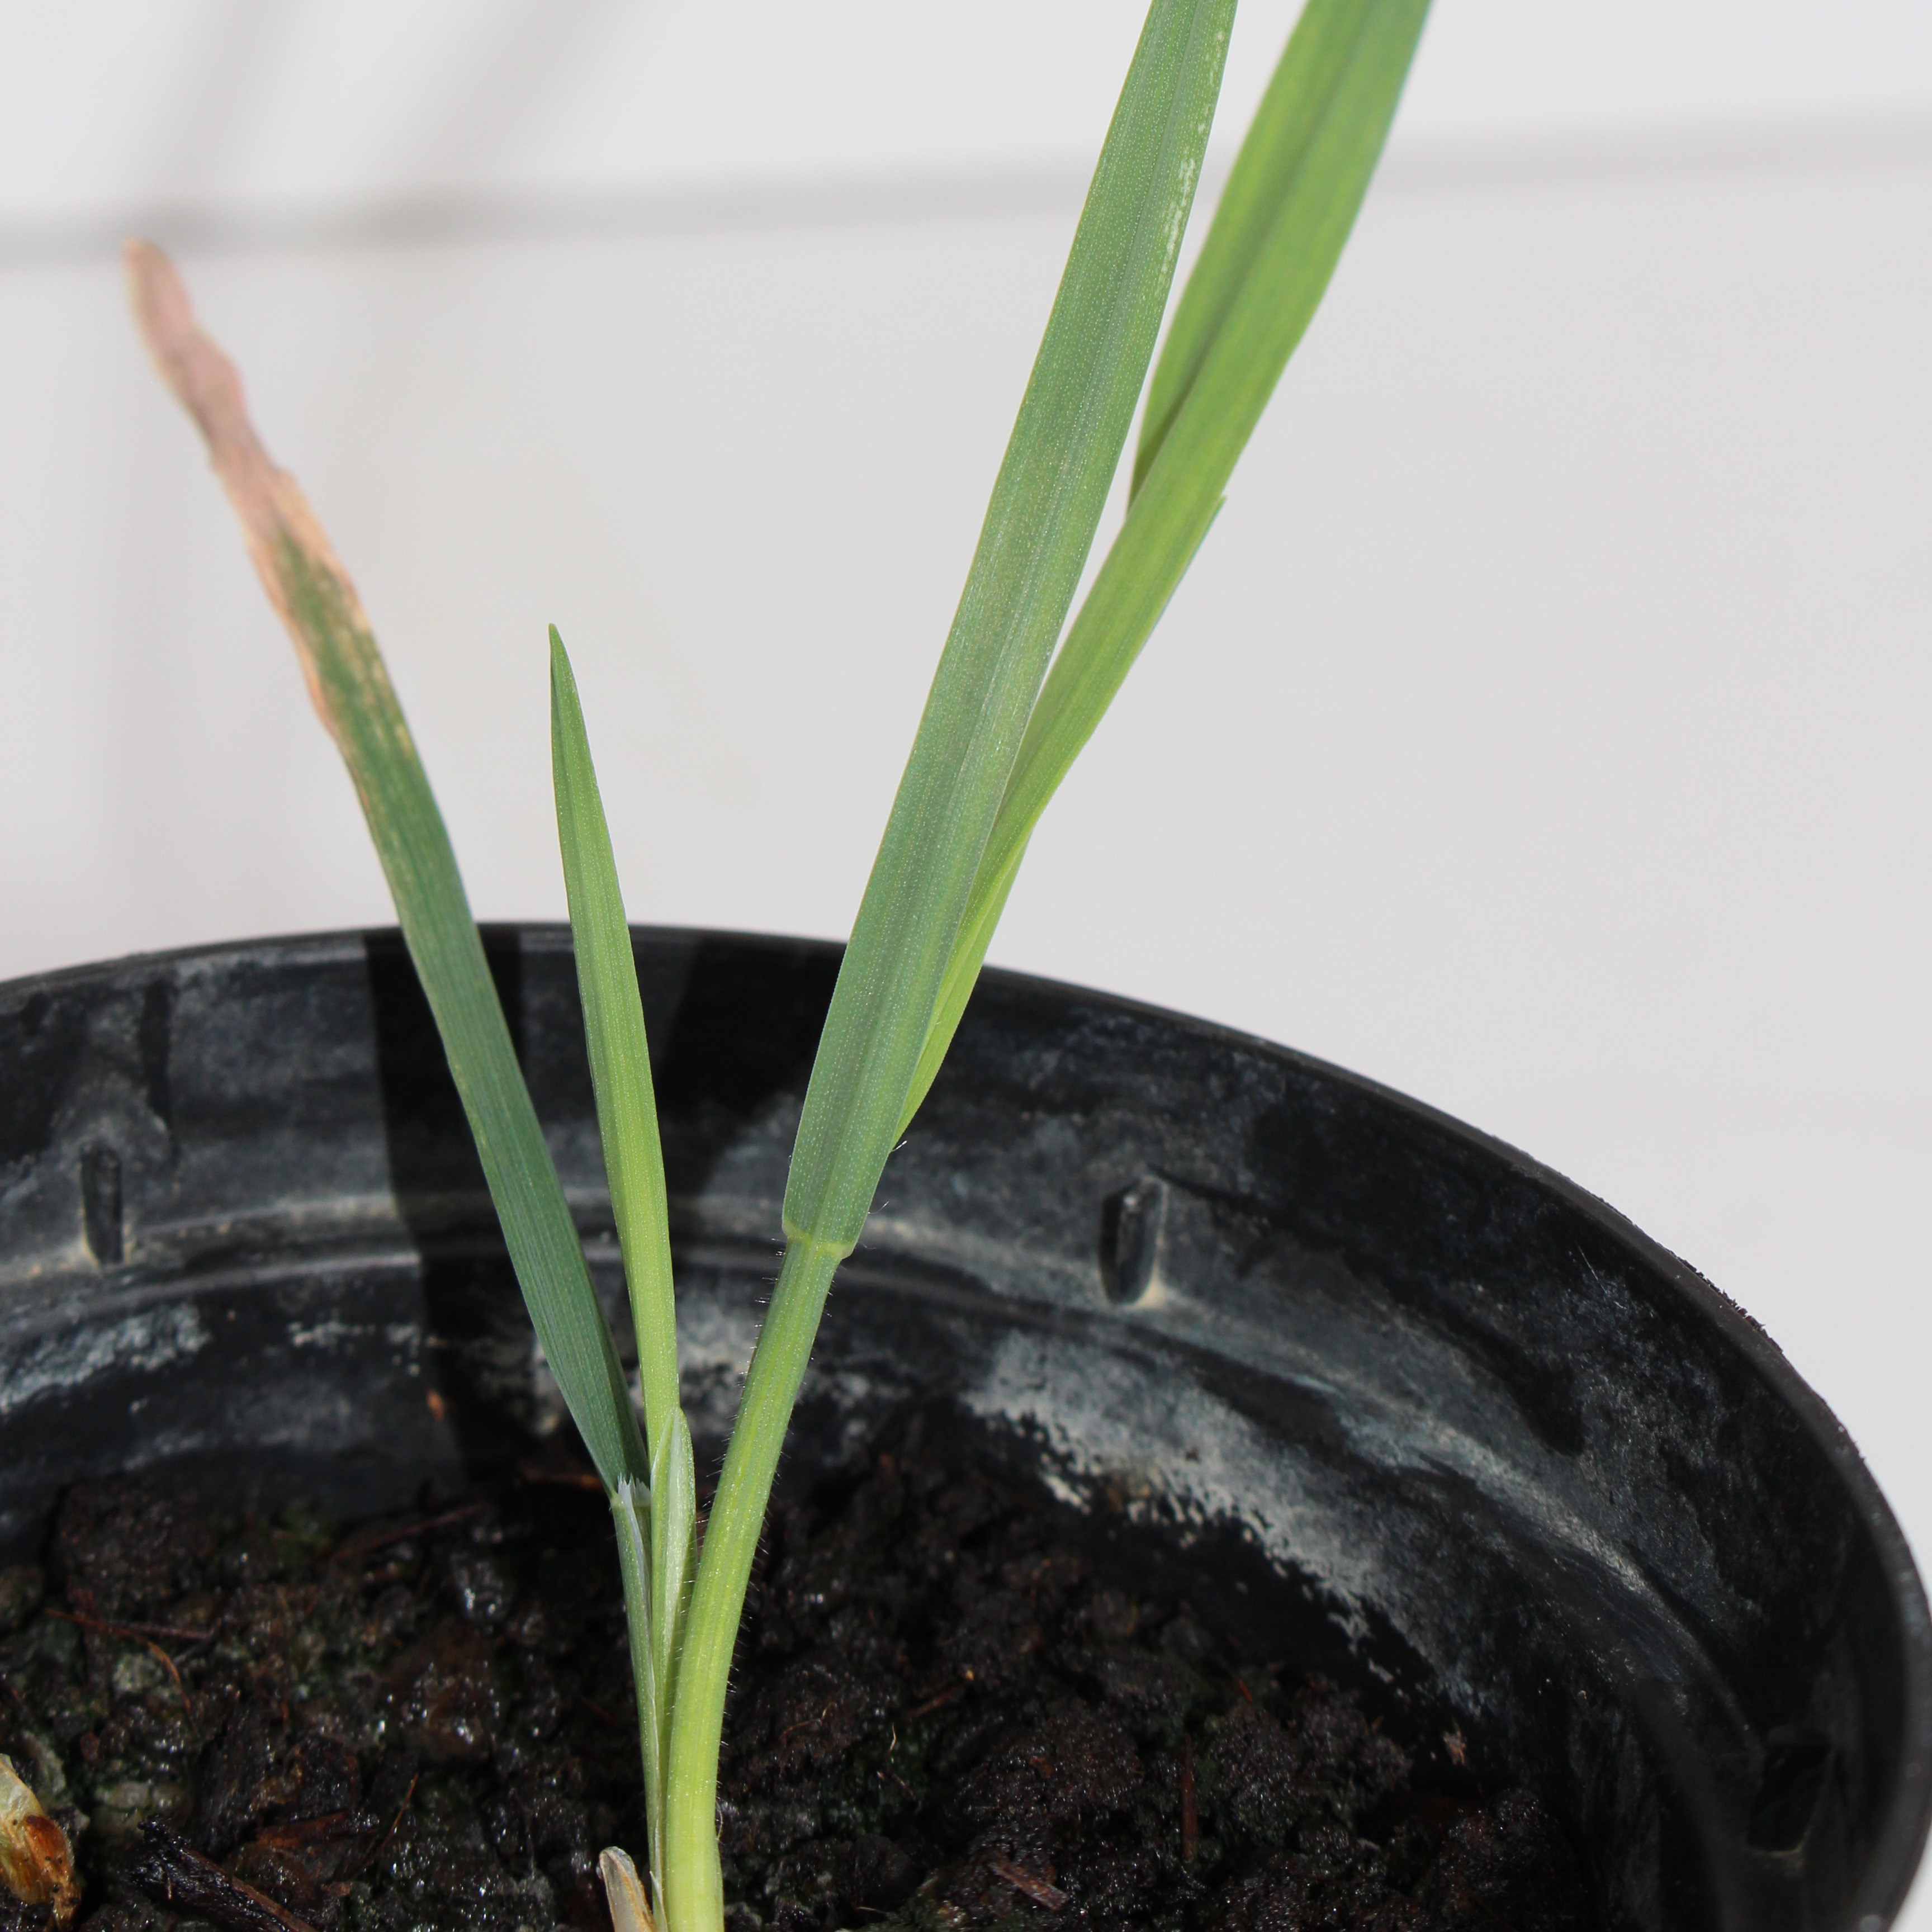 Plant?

Avena sterilis
